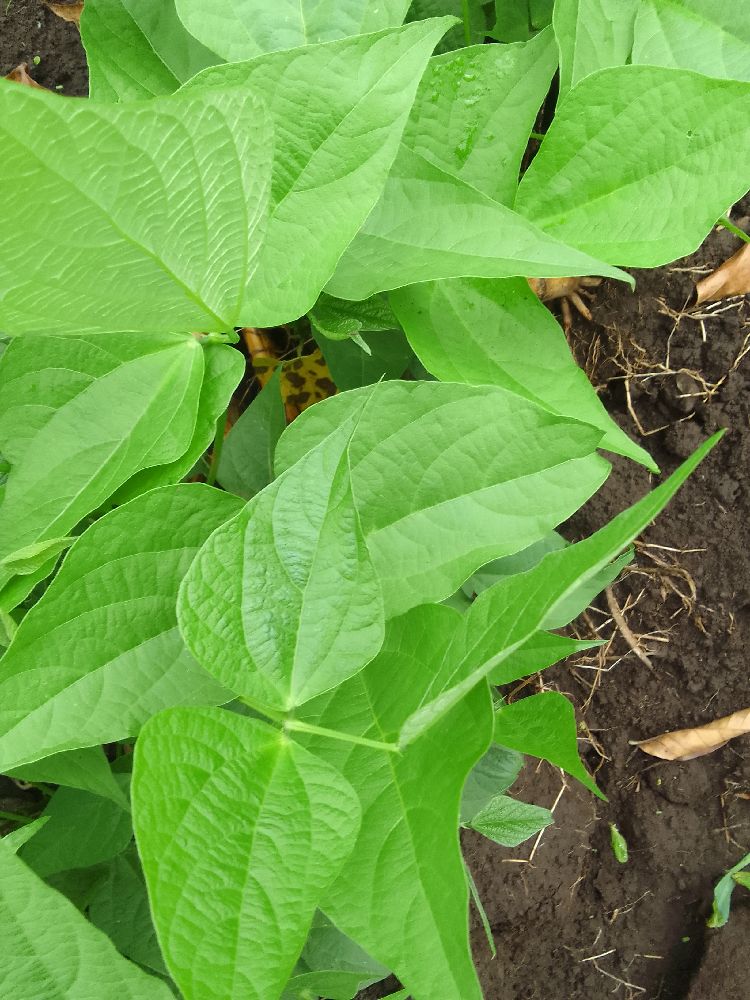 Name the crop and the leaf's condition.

common bean, healthy
